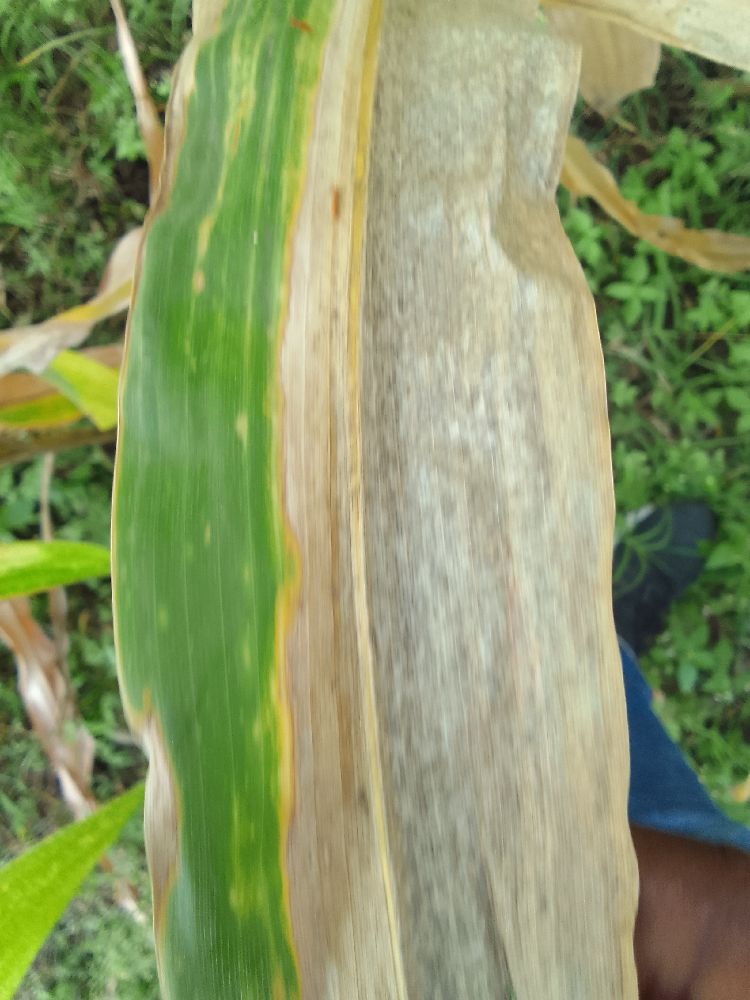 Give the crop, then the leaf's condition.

maize, maize lethal necrosis
